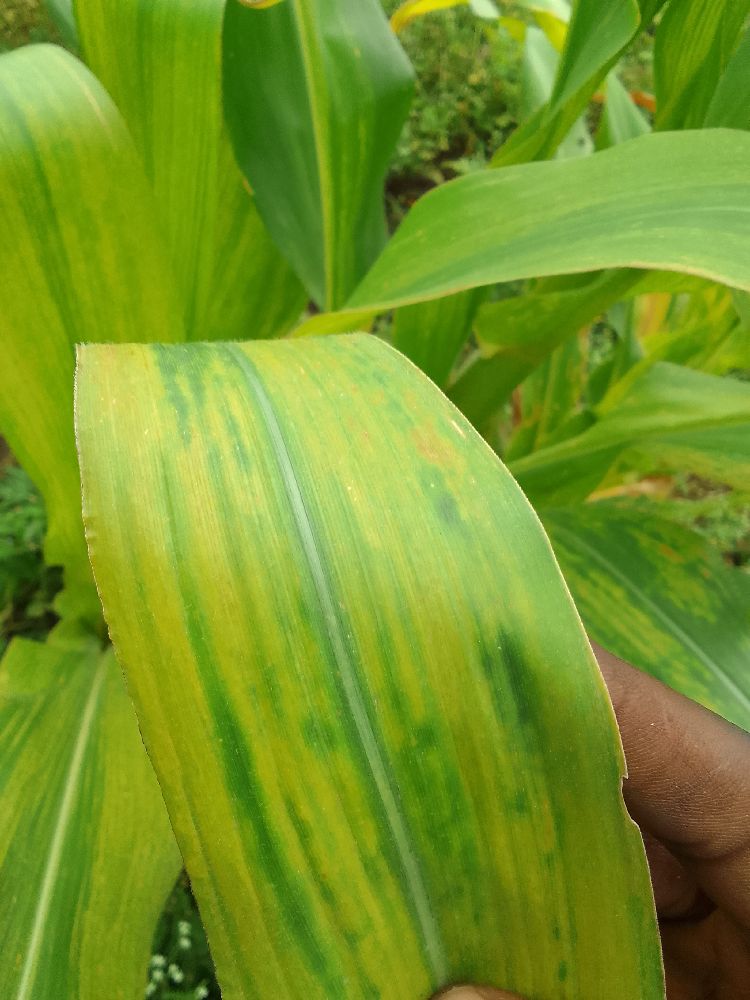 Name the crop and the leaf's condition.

maize, maize lethal necrosis
